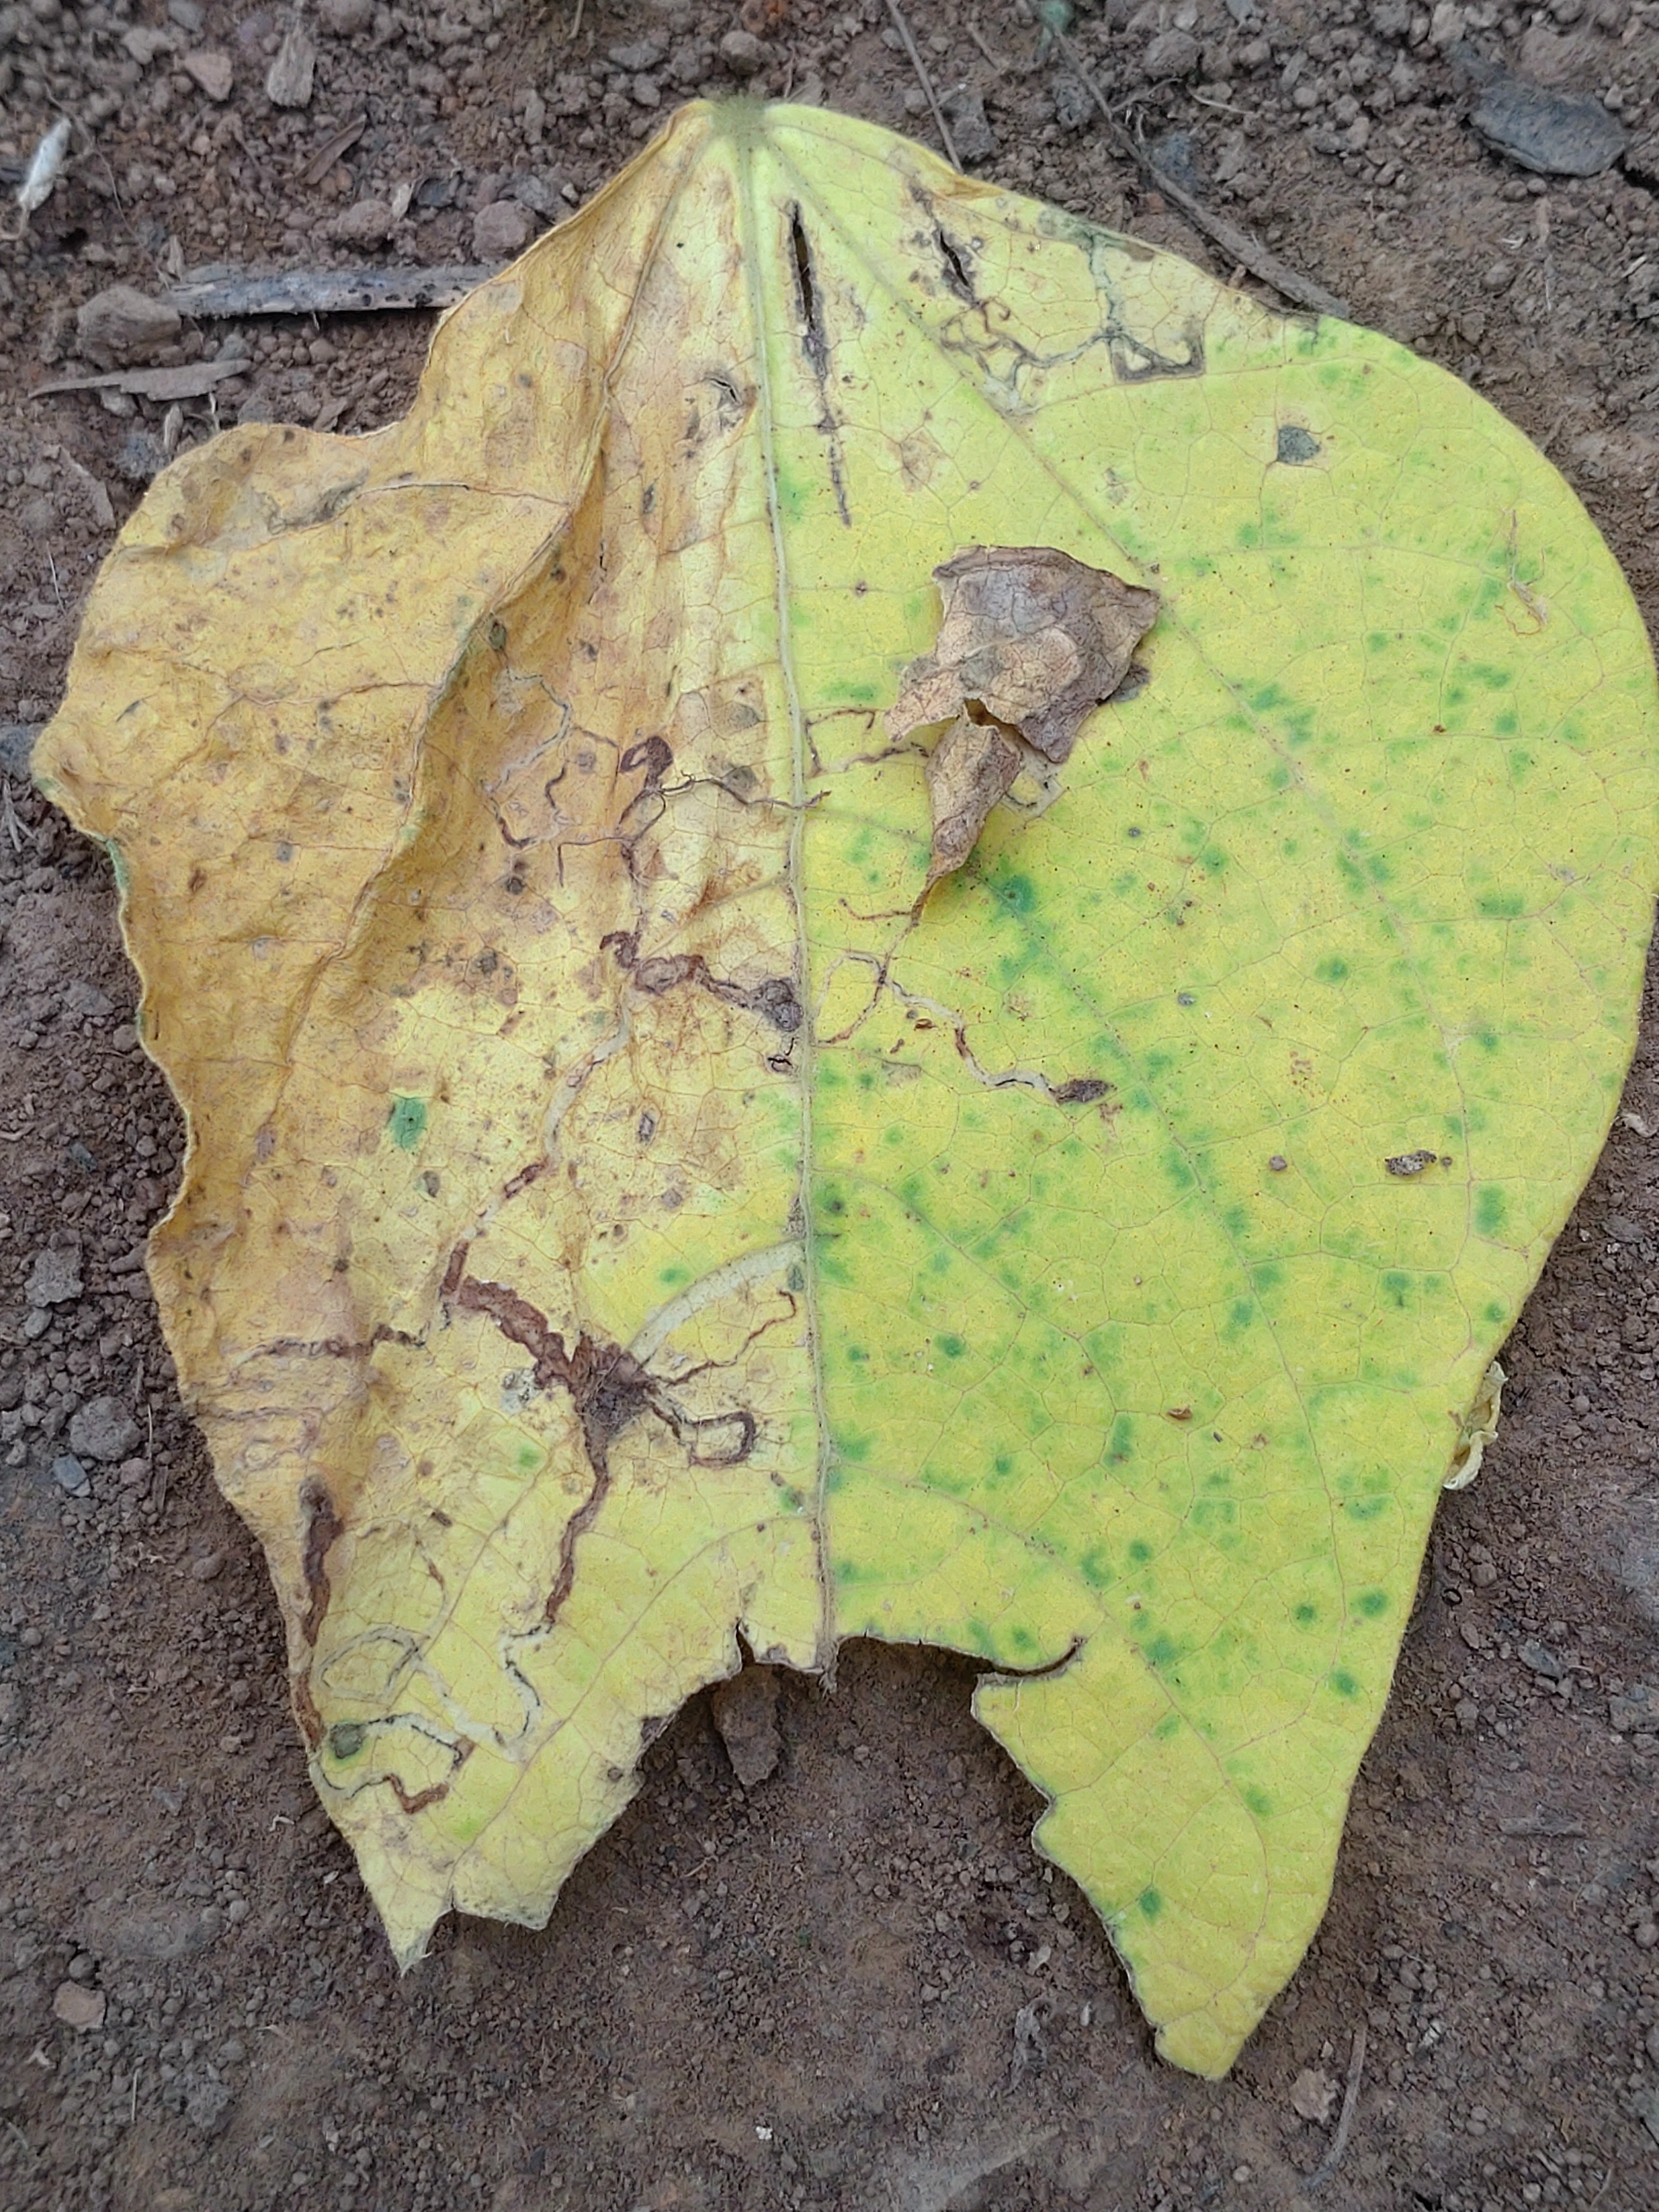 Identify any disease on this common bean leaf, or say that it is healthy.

anthracnose
